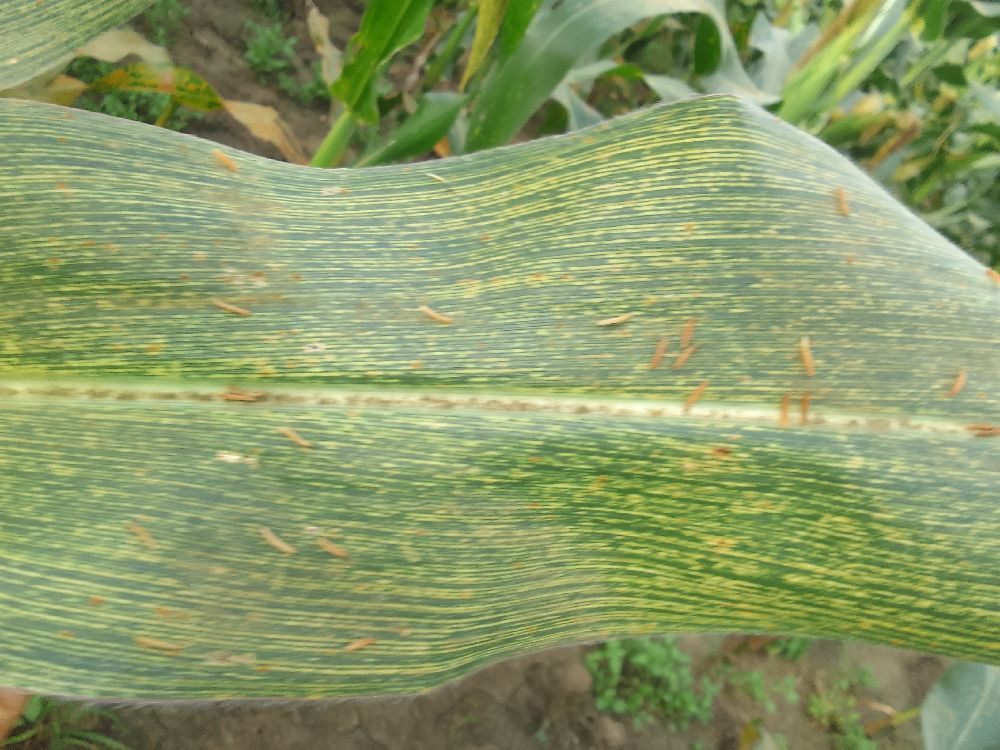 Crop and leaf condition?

maize, maize streak virus
